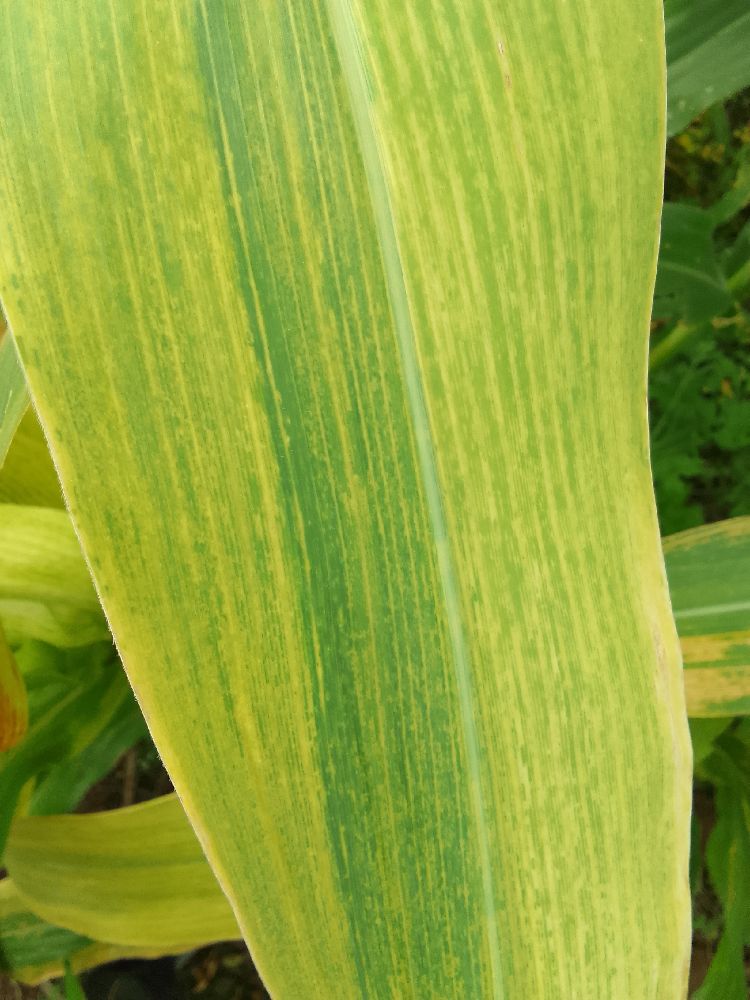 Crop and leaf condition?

maize, maize lethal necrosis
